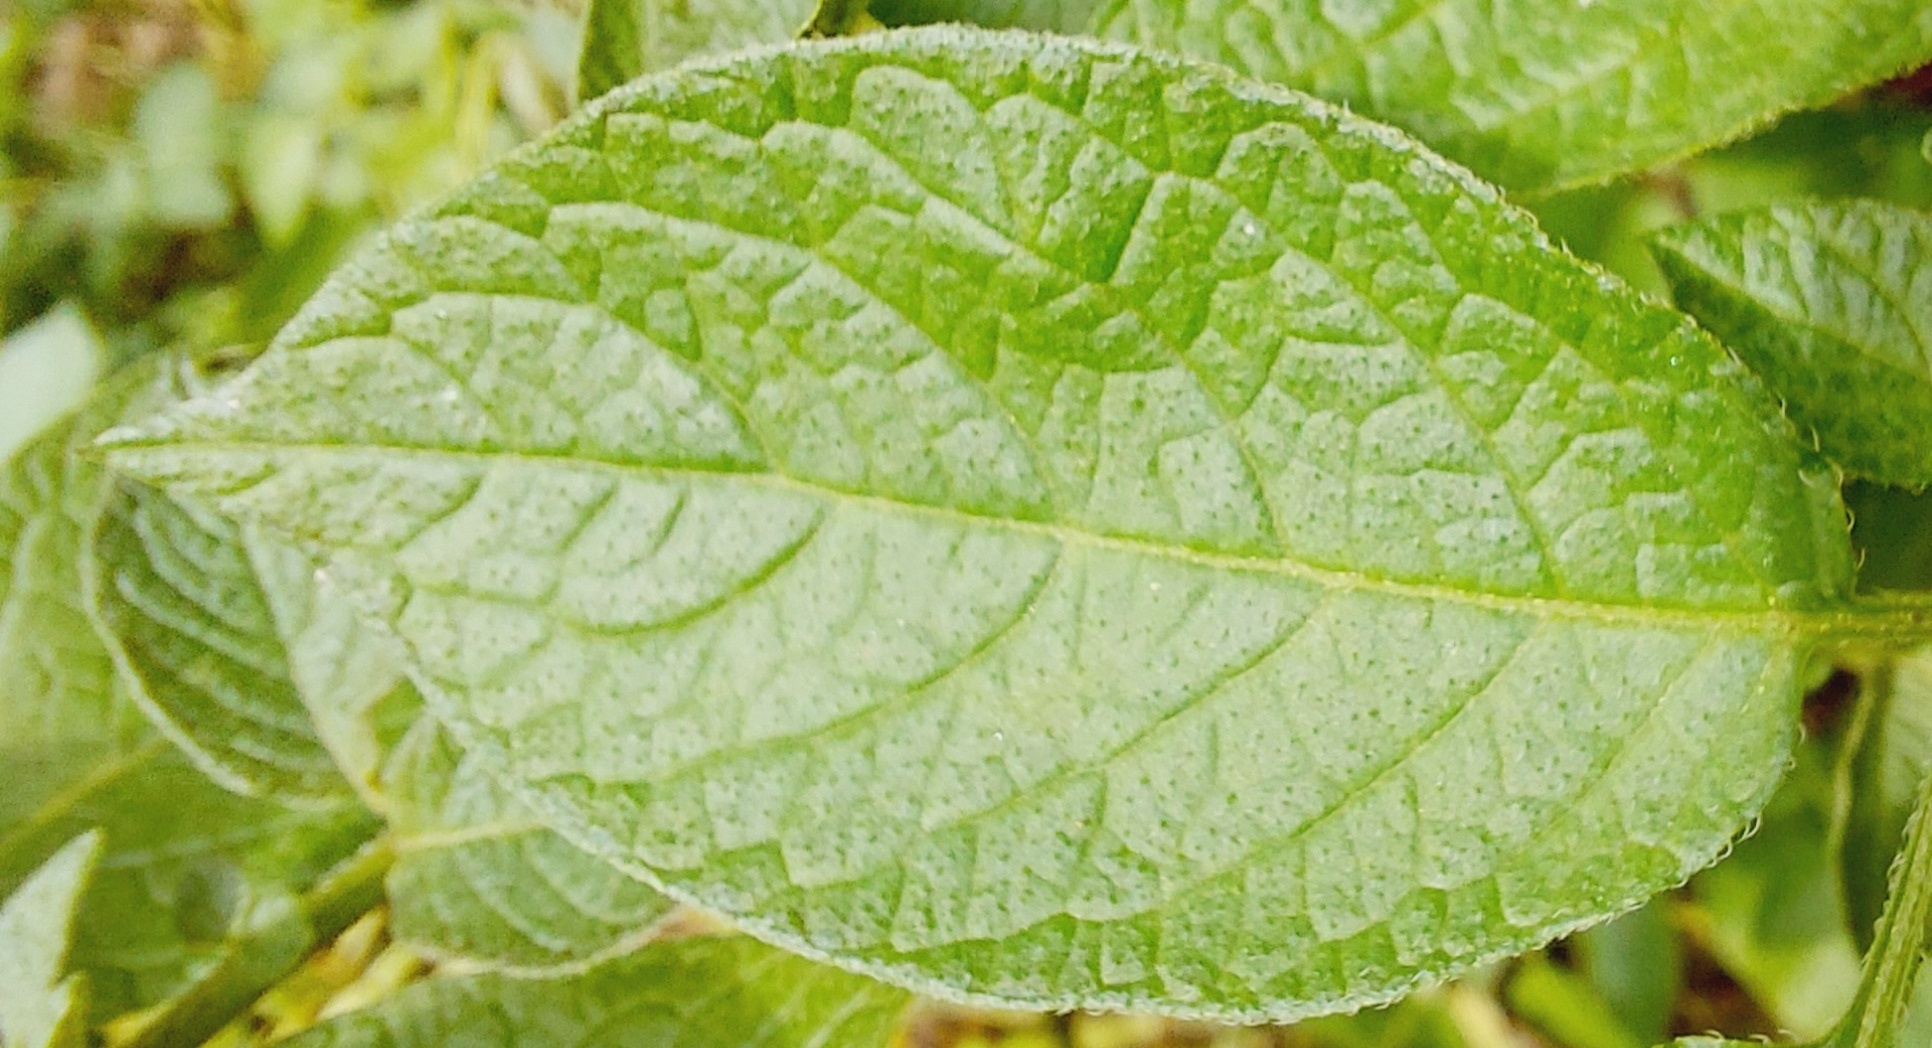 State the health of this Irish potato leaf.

healthy
